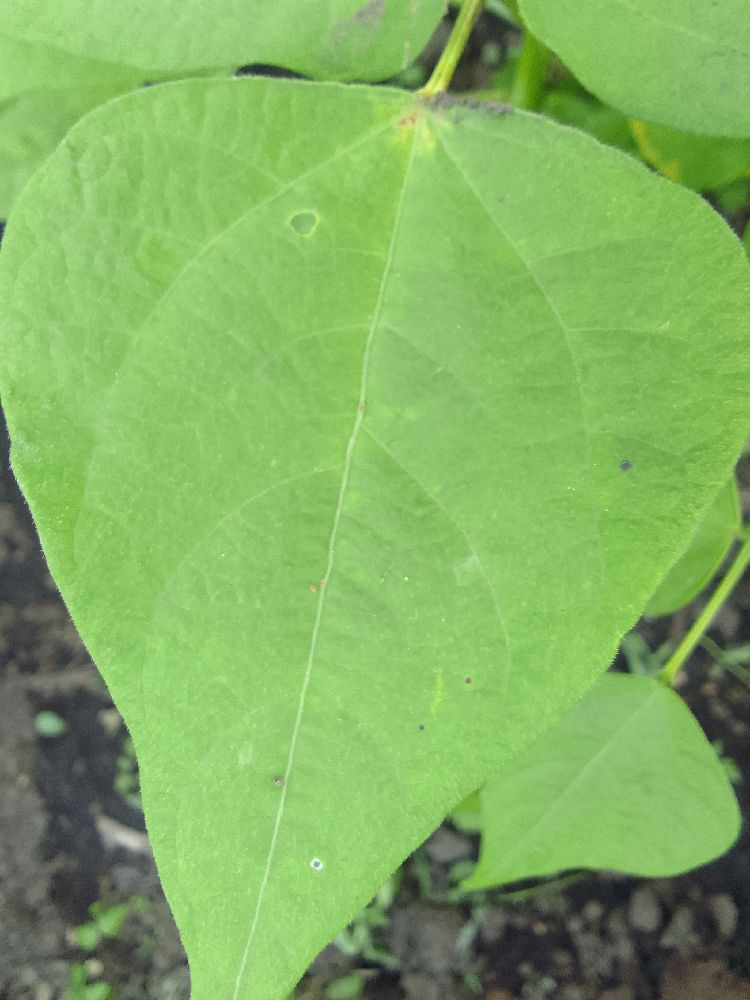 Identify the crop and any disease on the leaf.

common bean, healthy
